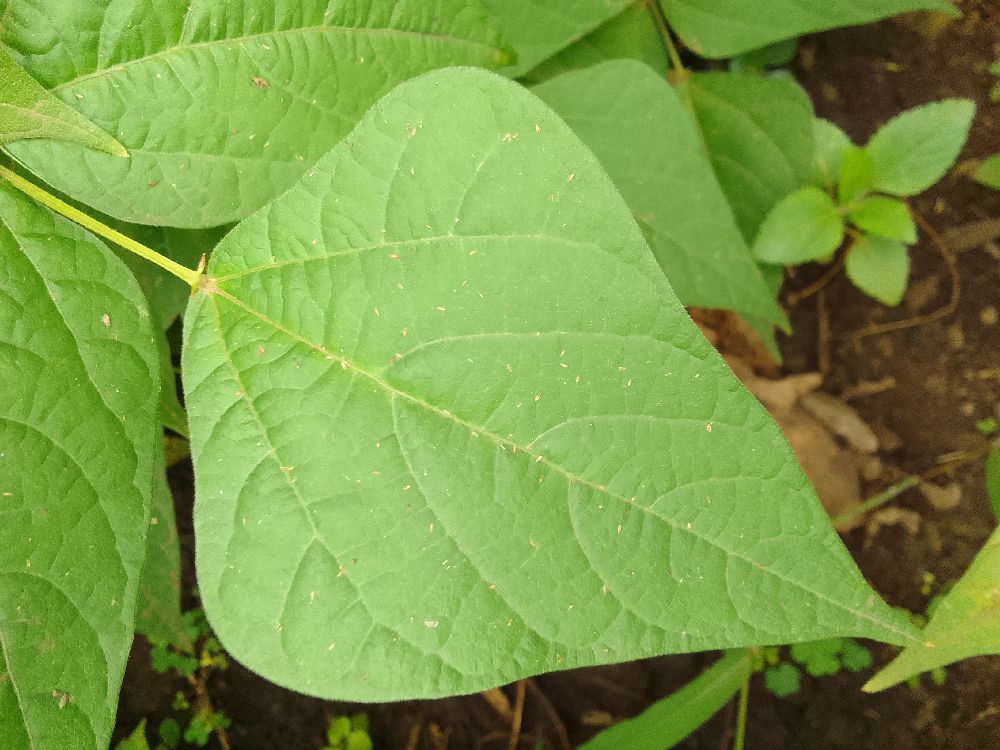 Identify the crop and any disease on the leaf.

common bean, healthy
